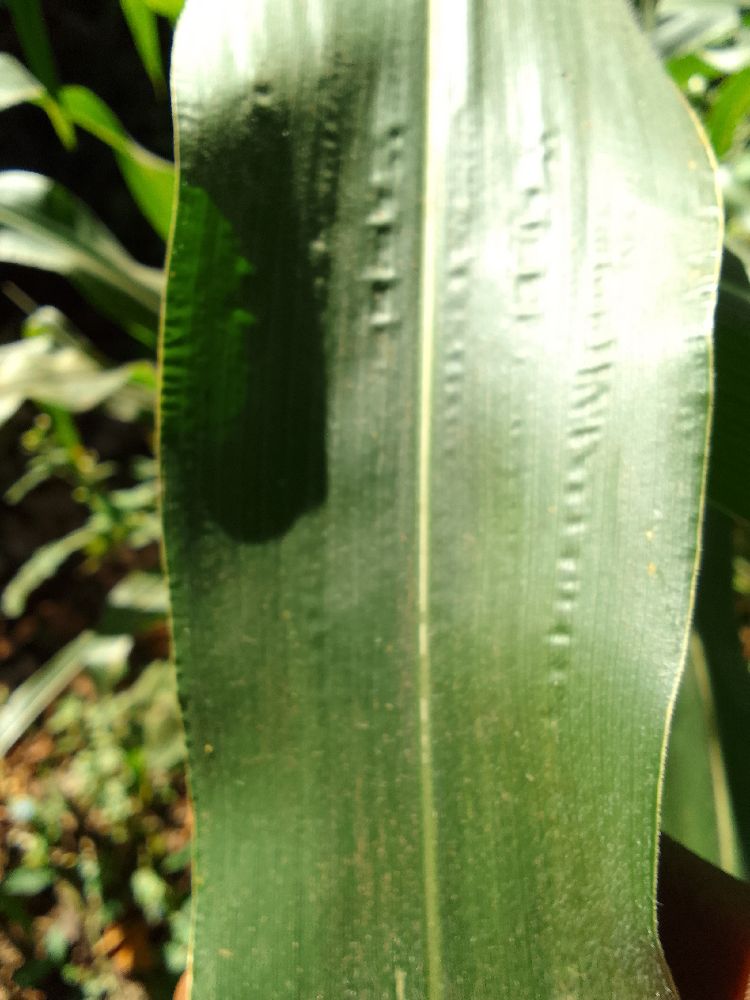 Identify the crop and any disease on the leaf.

maize, healthy
